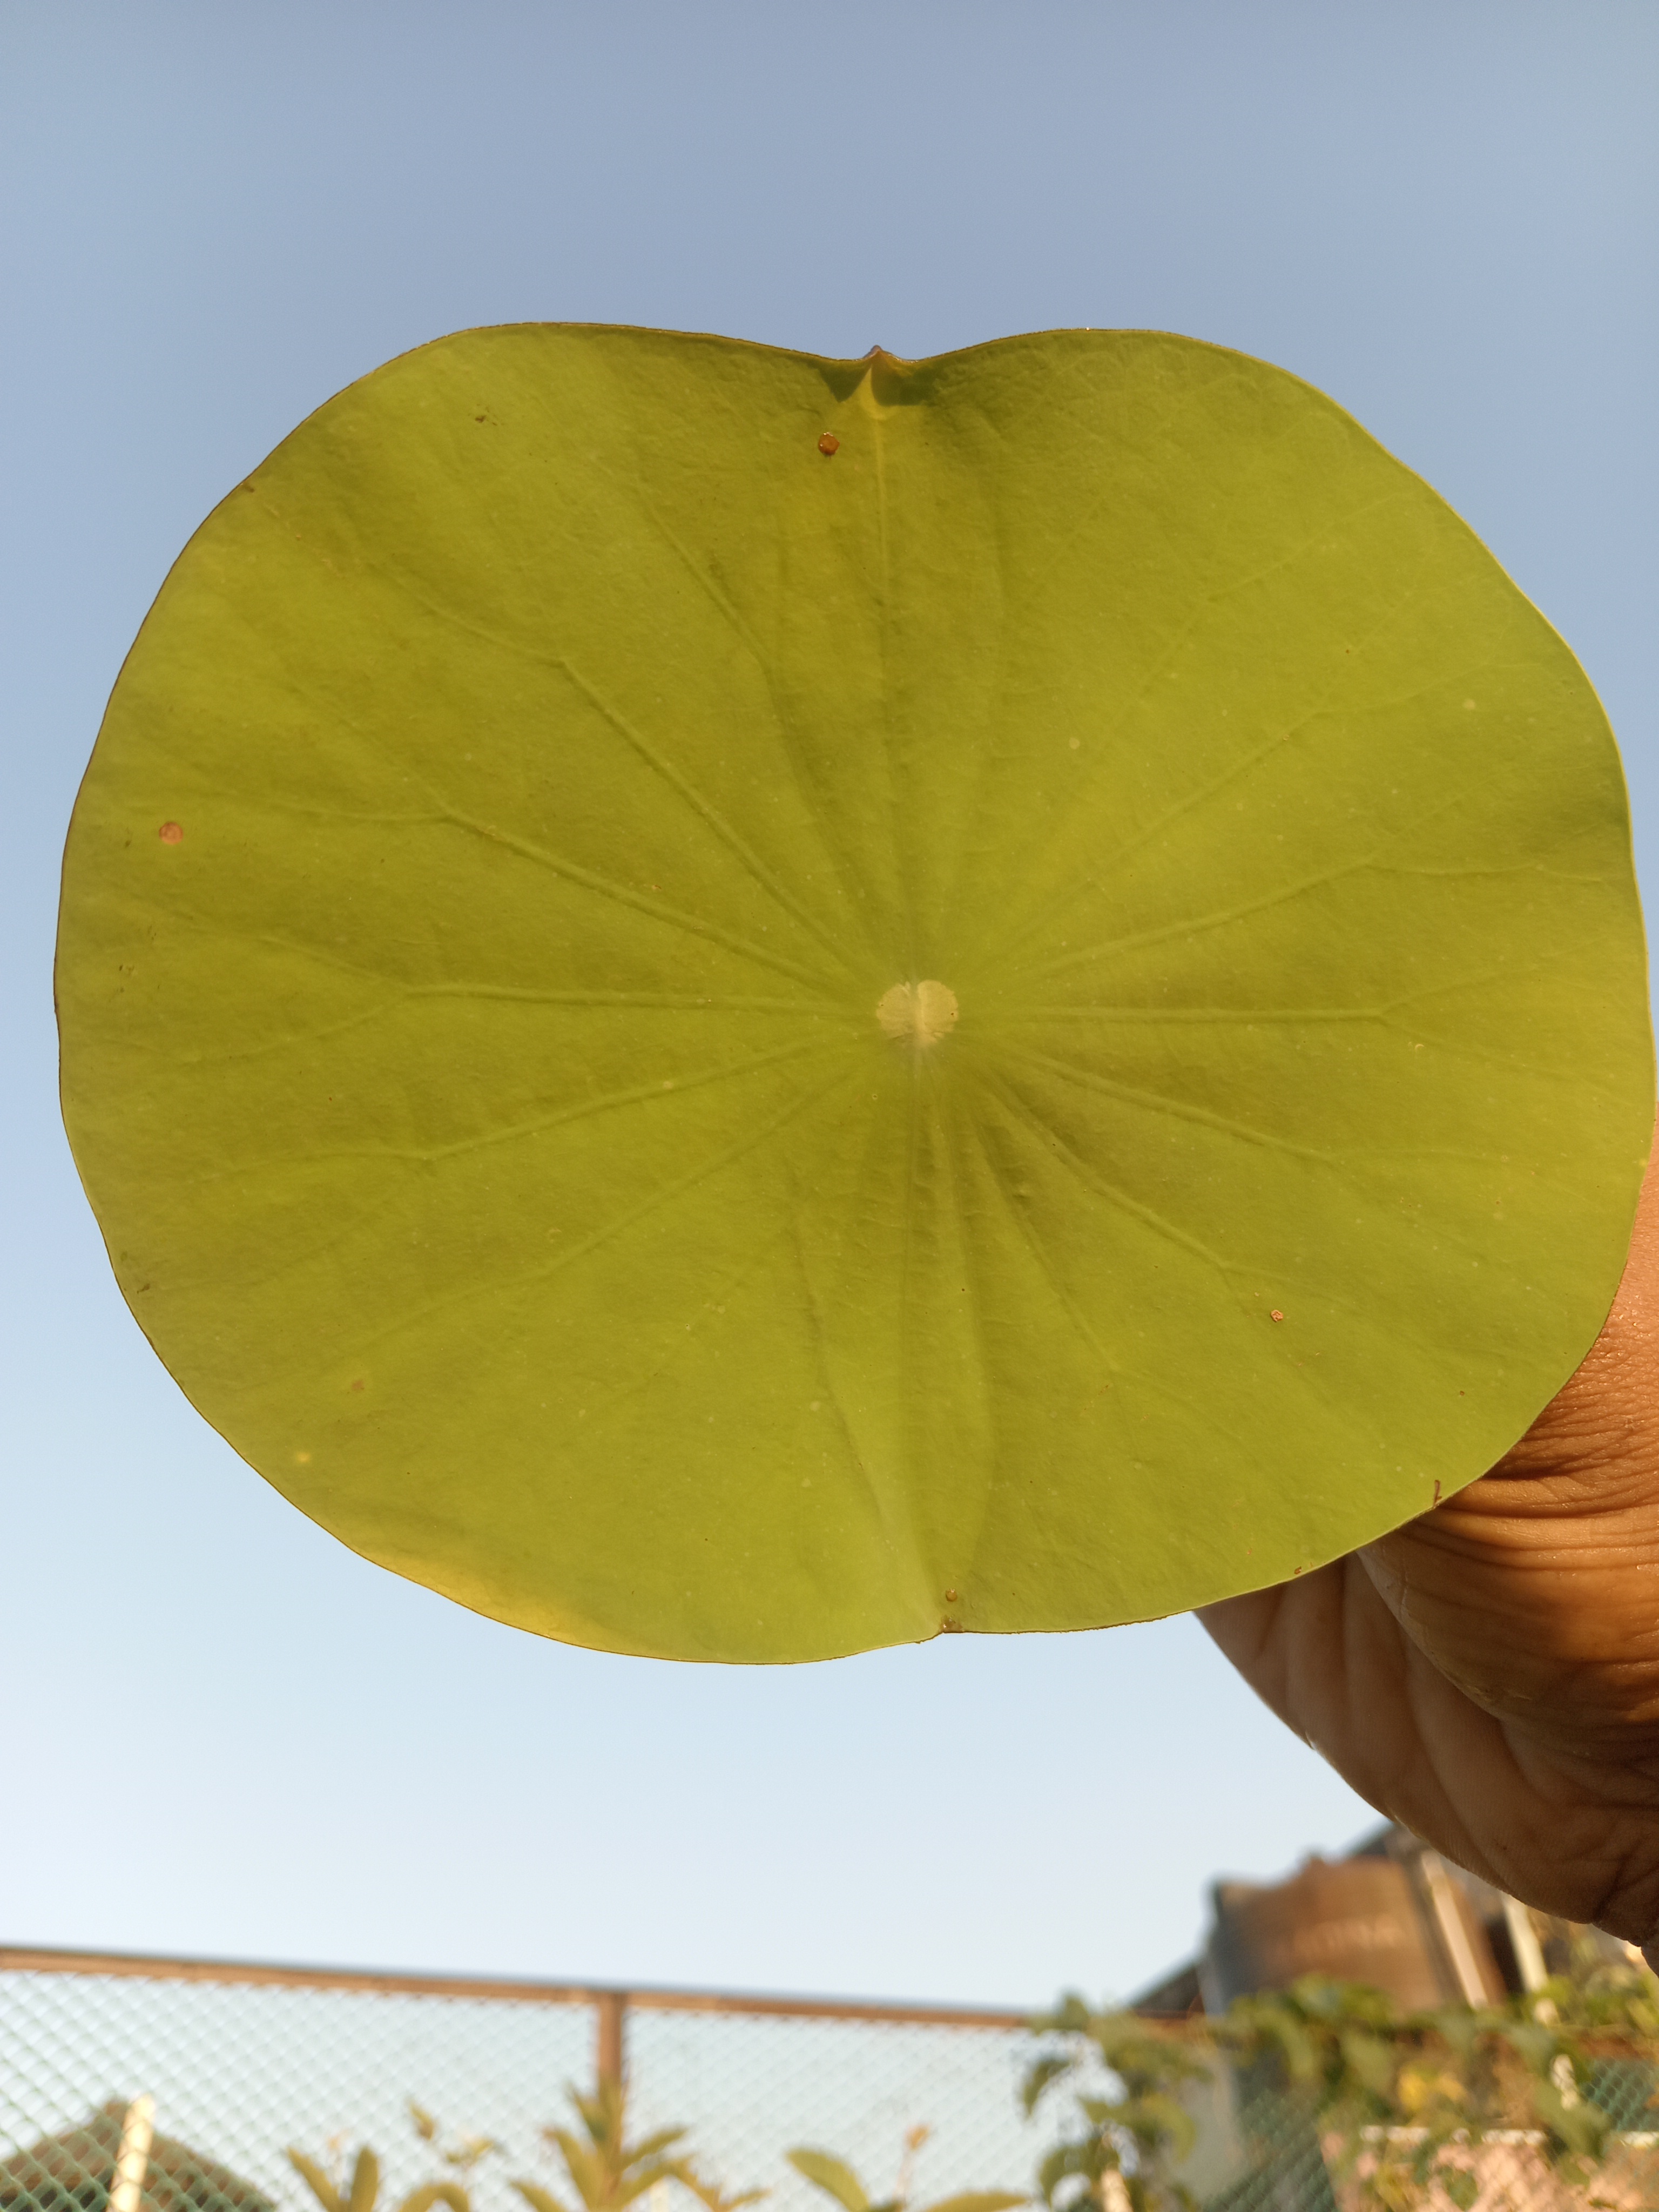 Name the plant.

lotus
